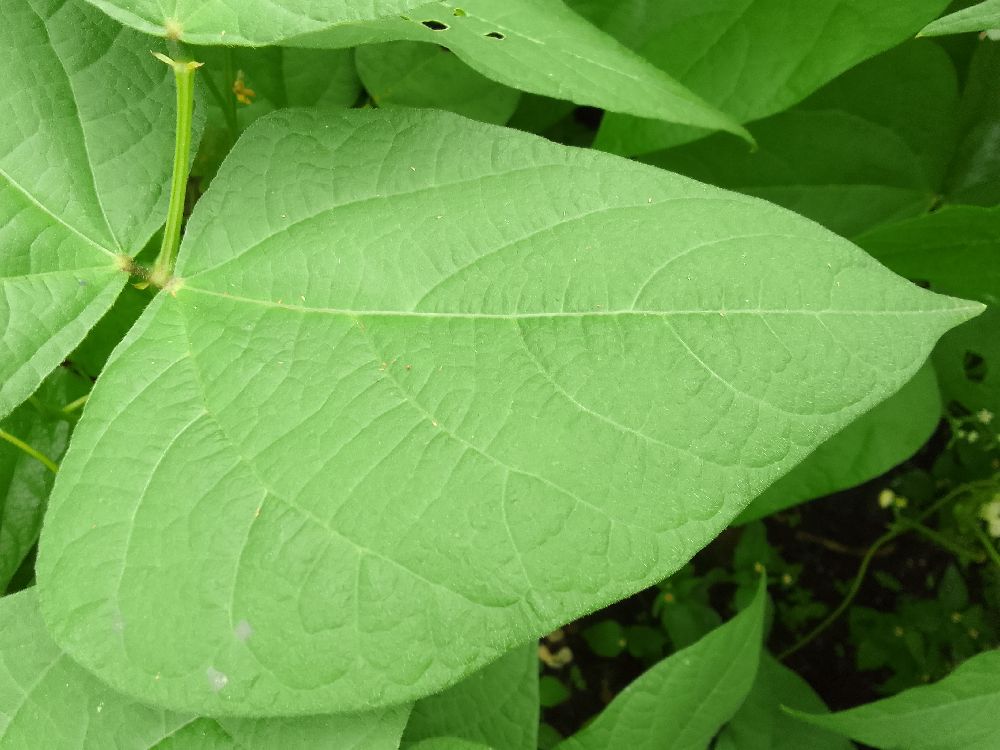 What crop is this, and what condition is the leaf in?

common bean, healthy
